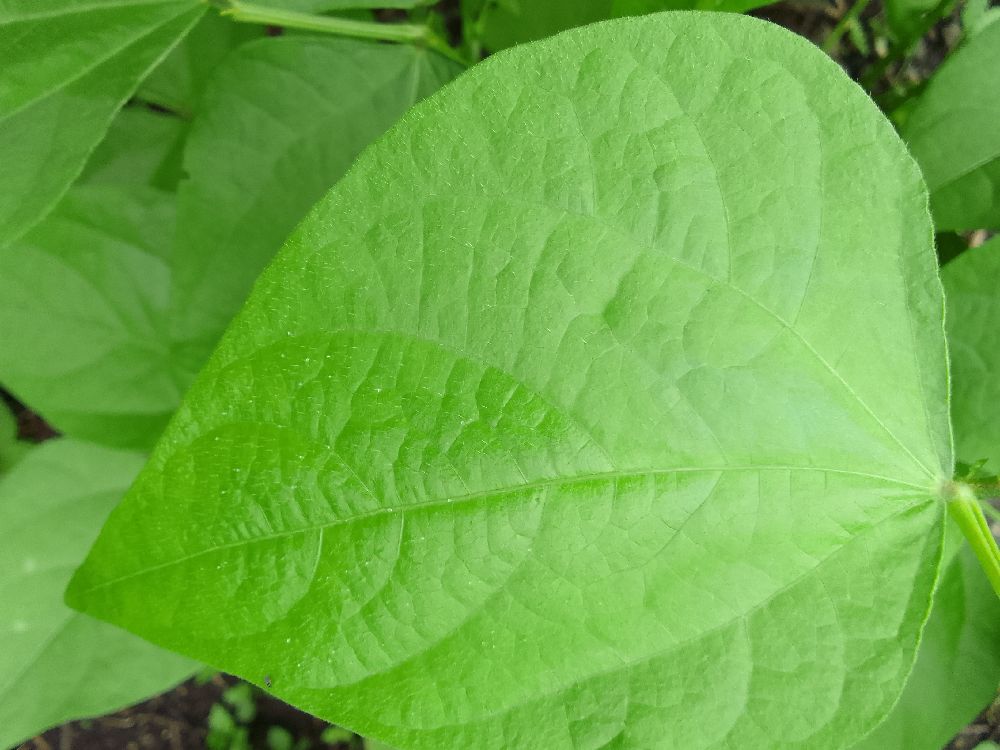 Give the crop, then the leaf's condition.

common bean, healthy
